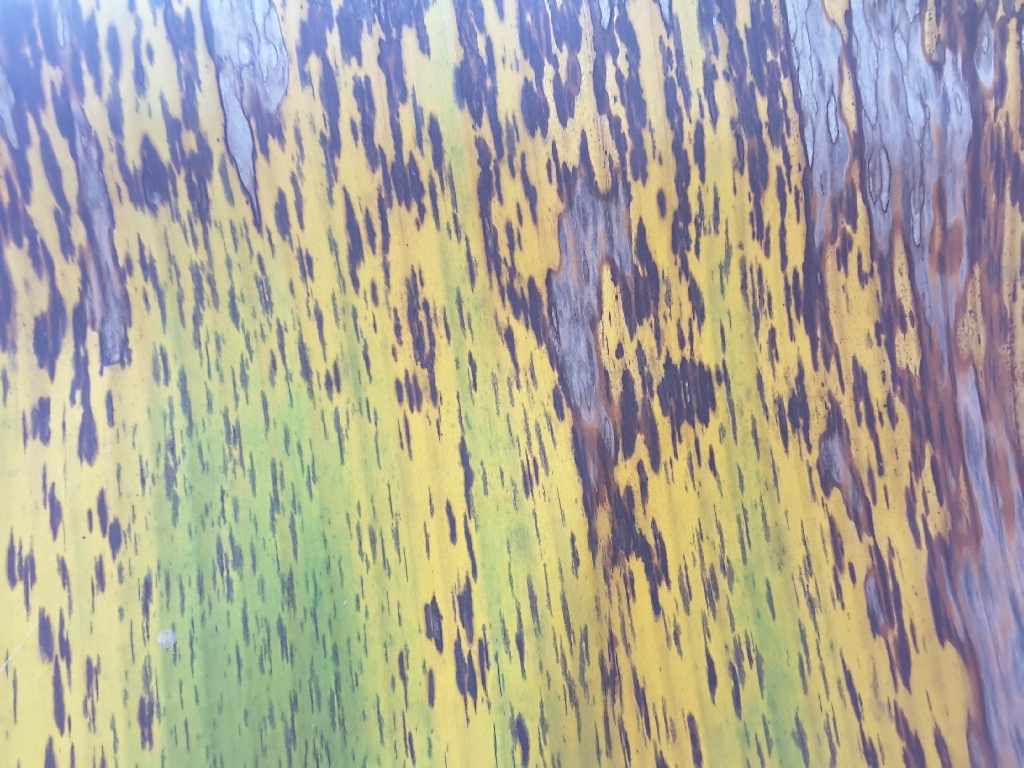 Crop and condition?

banana, black sigatoka
